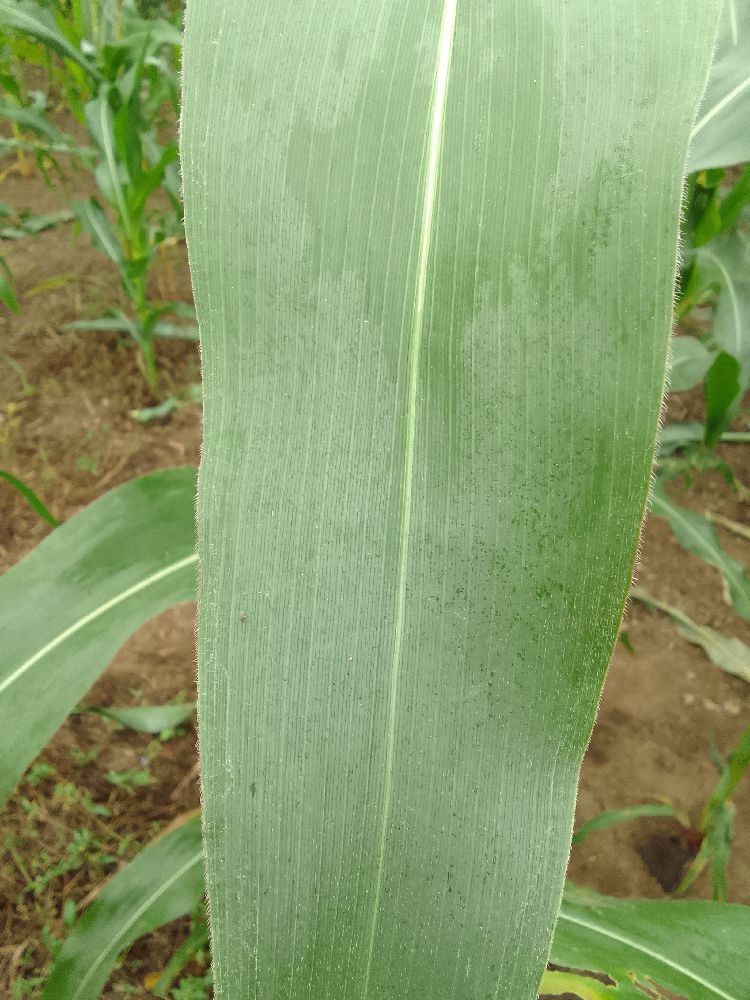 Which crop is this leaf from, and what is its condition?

maize, healthy
